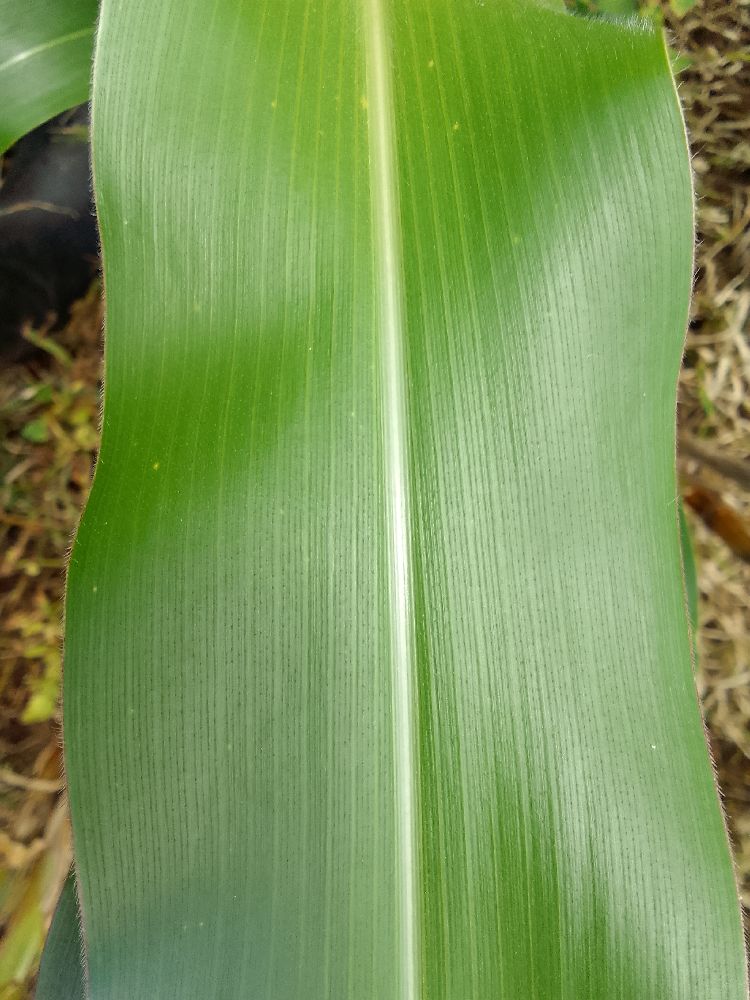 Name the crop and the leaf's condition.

maize, healthy
